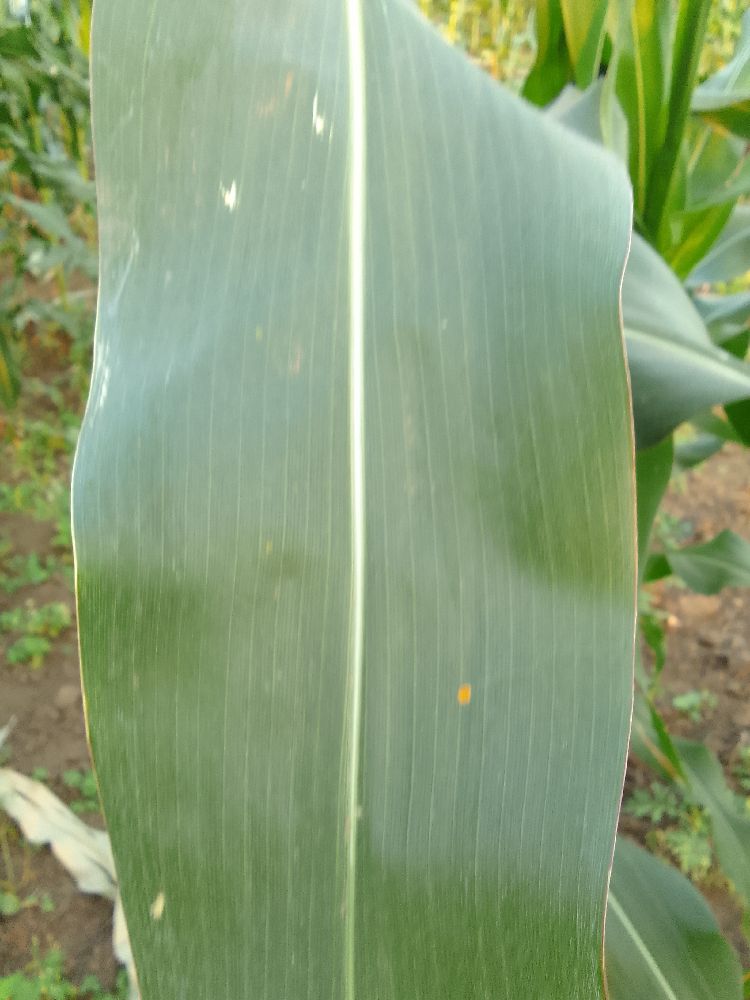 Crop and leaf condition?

maize, healthy
